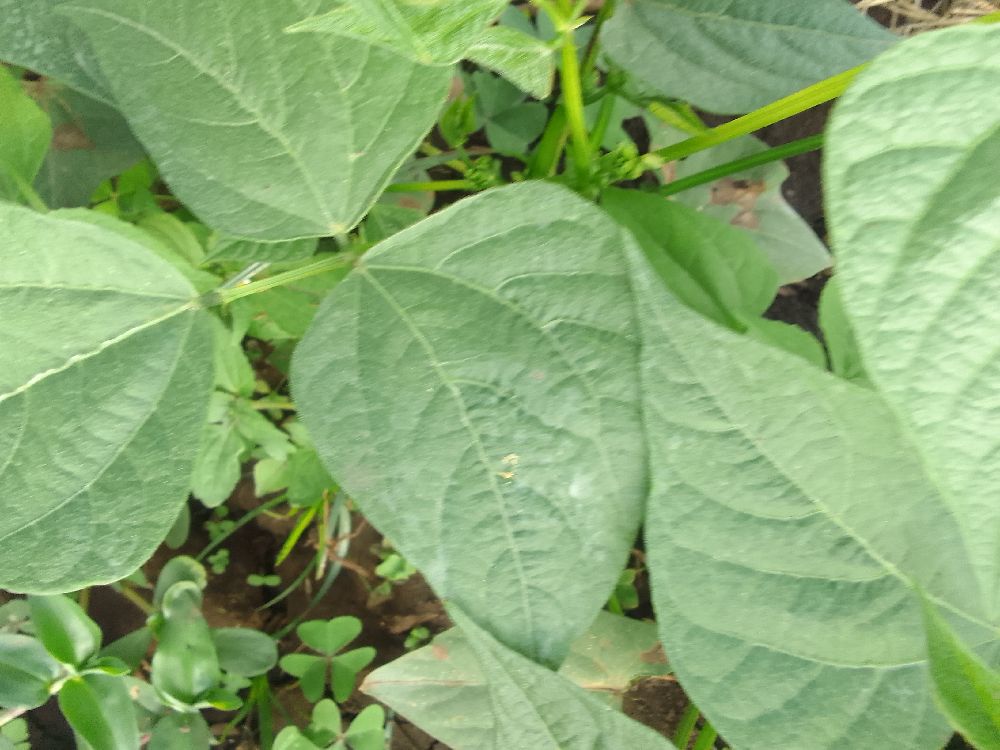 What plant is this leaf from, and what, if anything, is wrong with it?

common bean, healthy
